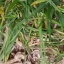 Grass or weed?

grass
